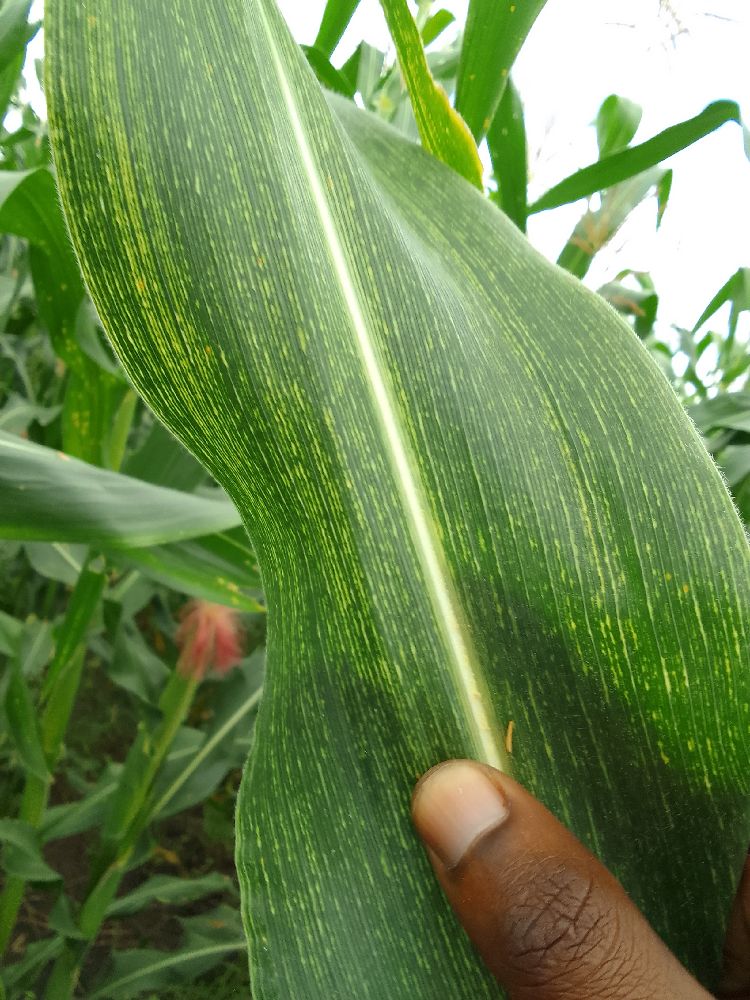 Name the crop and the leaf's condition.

maize, maize streak virus
